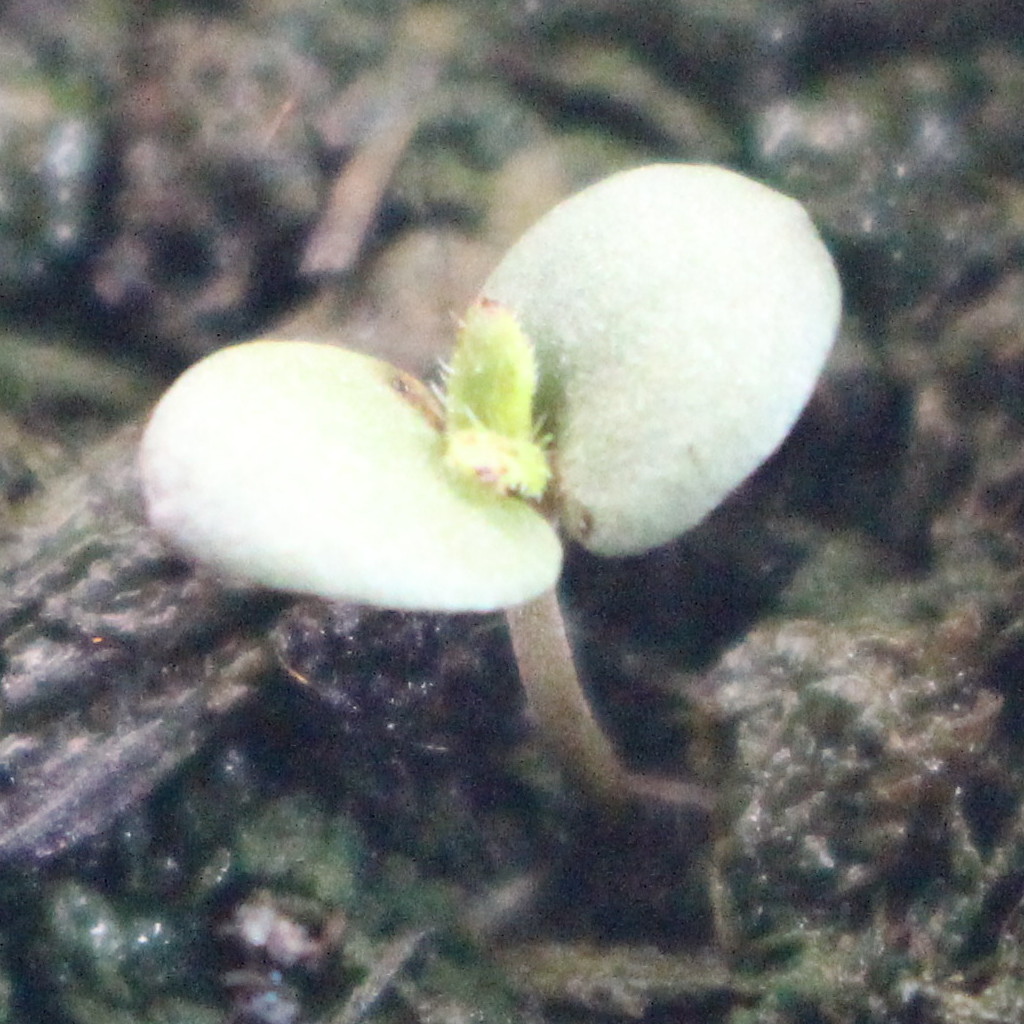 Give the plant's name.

Veronica persica
